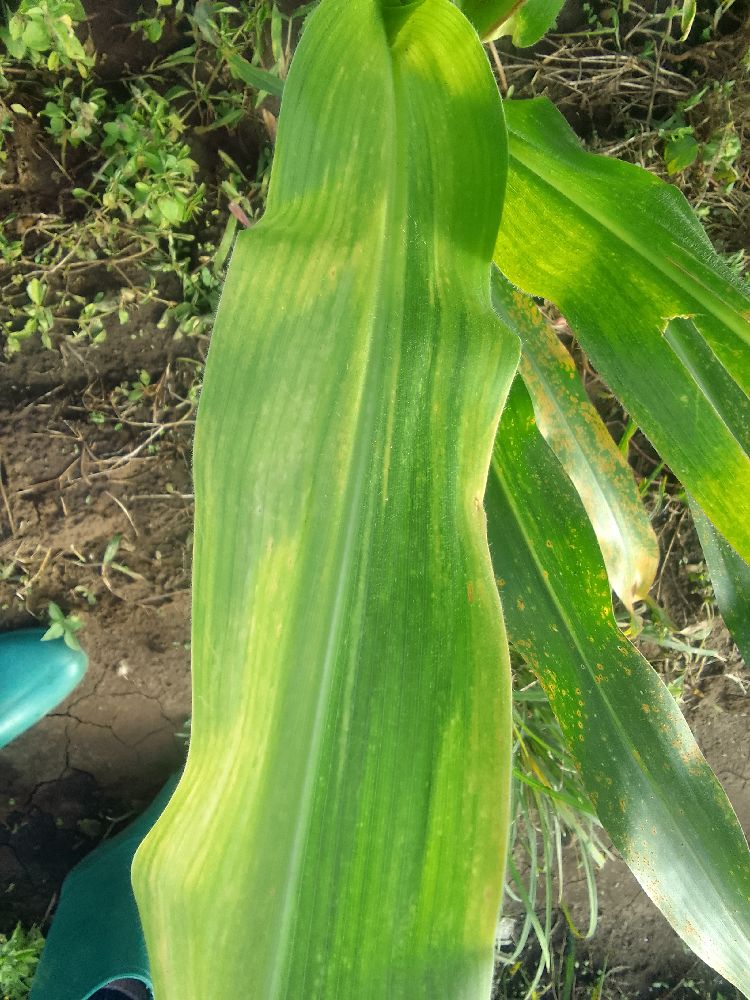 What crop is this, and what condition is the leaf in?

maize, maize lethal necrosis
